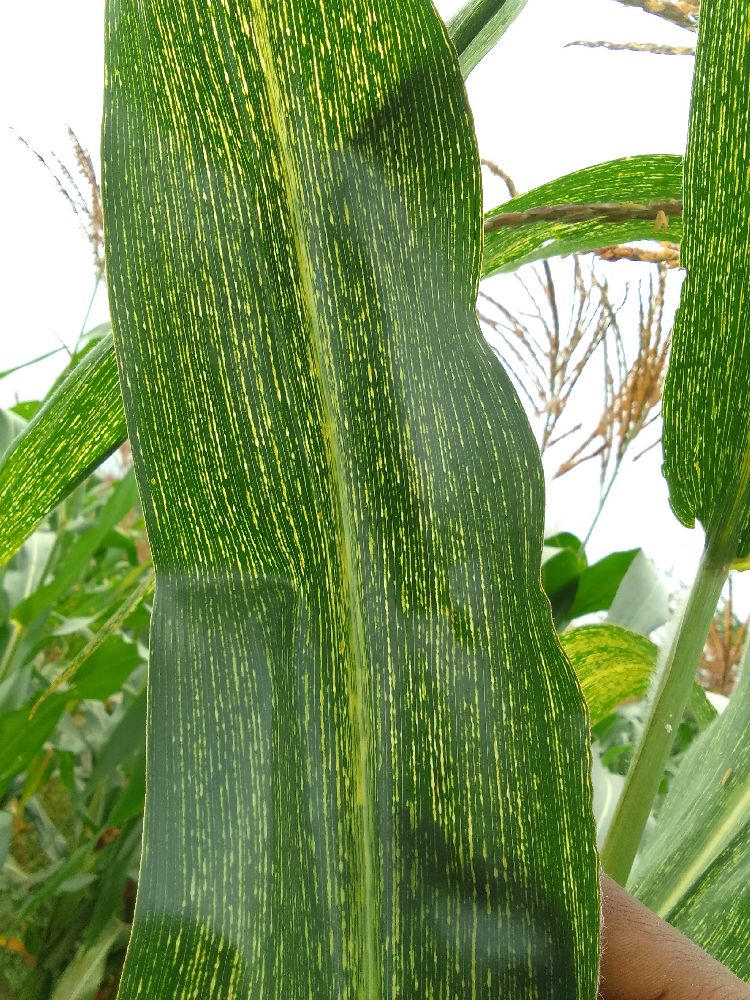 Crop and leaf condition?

maize, maize streak virus
